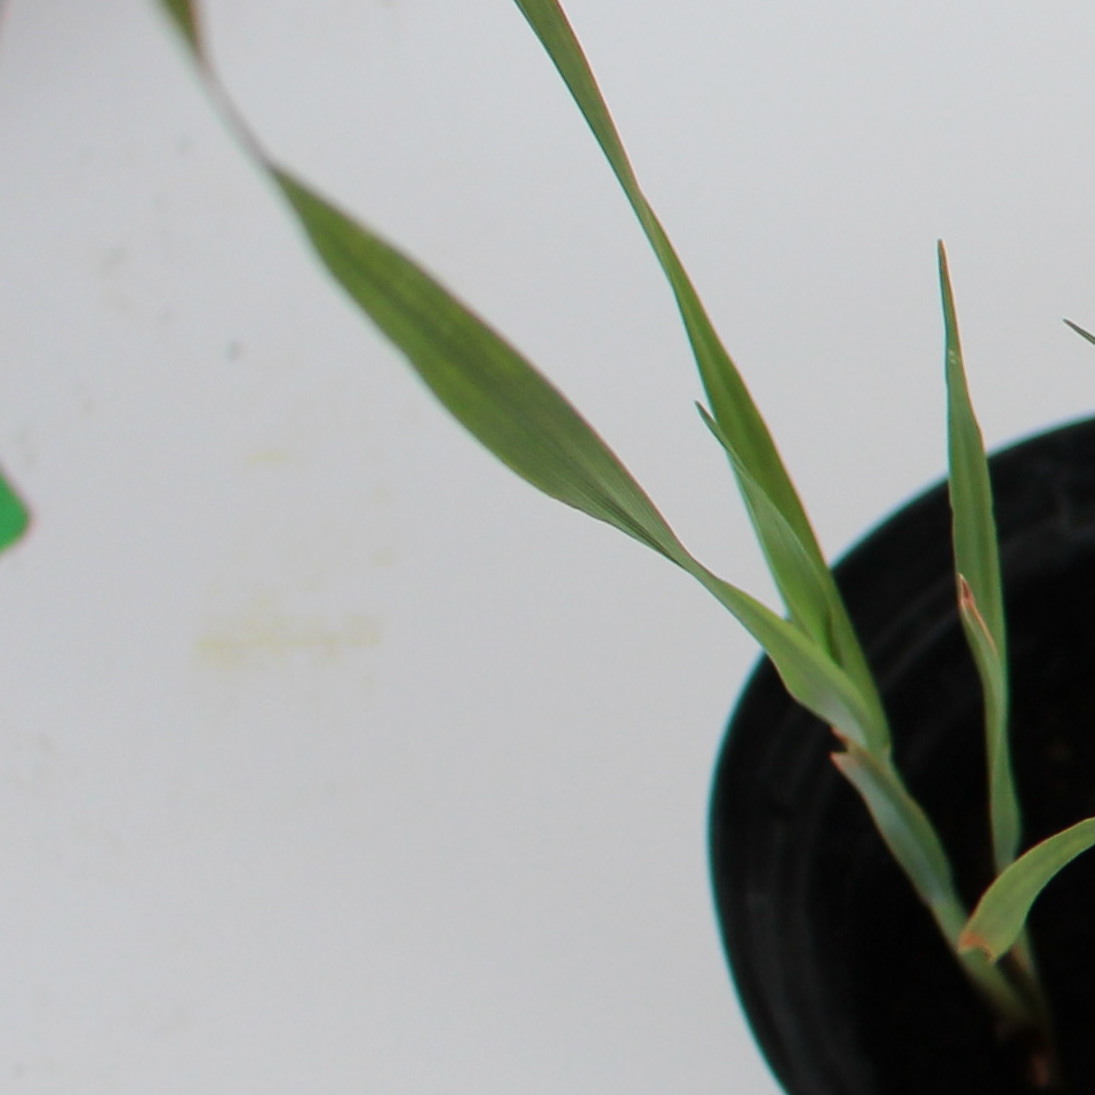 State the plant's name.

Avena sterilis
